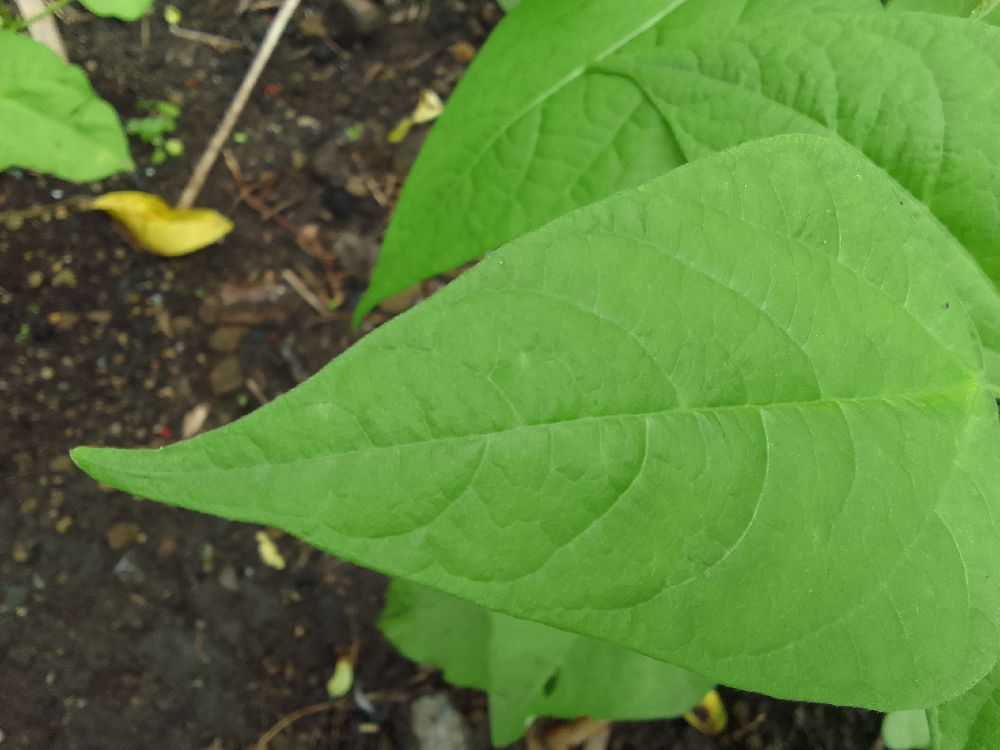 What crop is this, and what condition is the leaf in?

common bean, healthy
